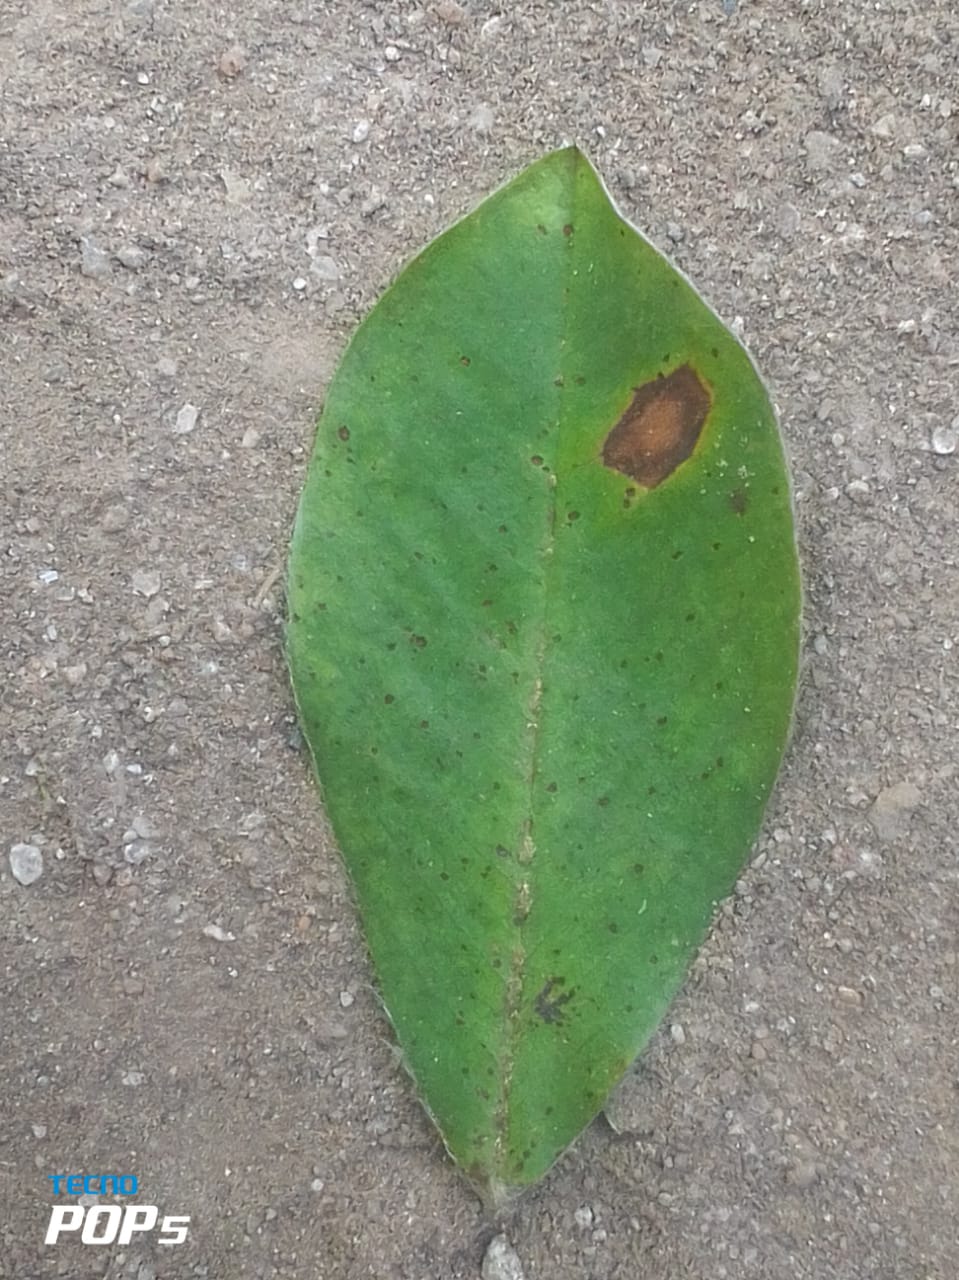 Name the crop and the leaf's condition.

peanut, phoma arachidicola
